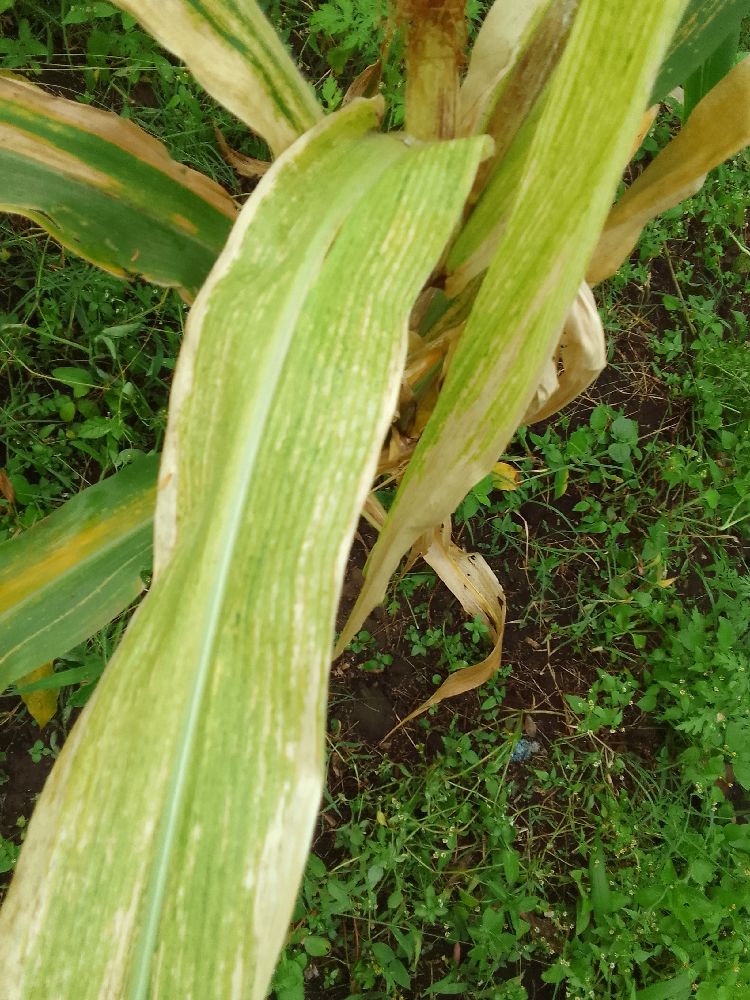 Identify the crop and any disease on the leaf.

maize, maize lethal necrosis
